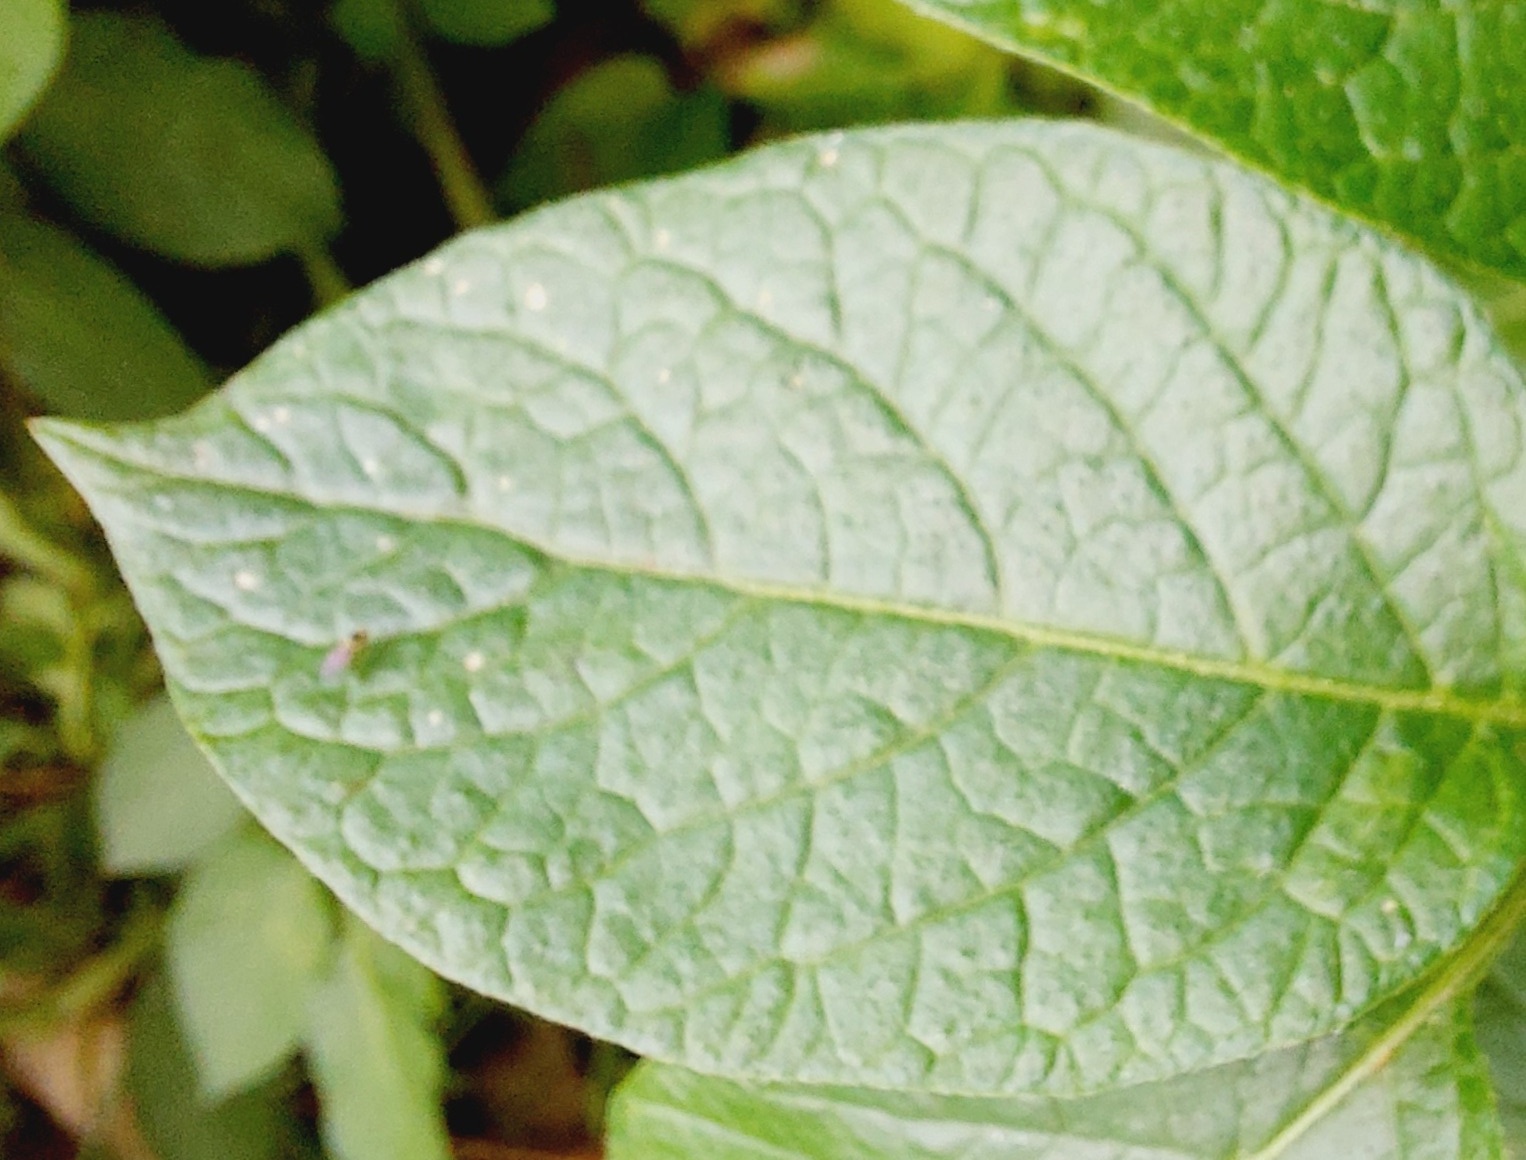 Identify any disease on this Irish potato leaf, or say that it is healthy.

healthy
